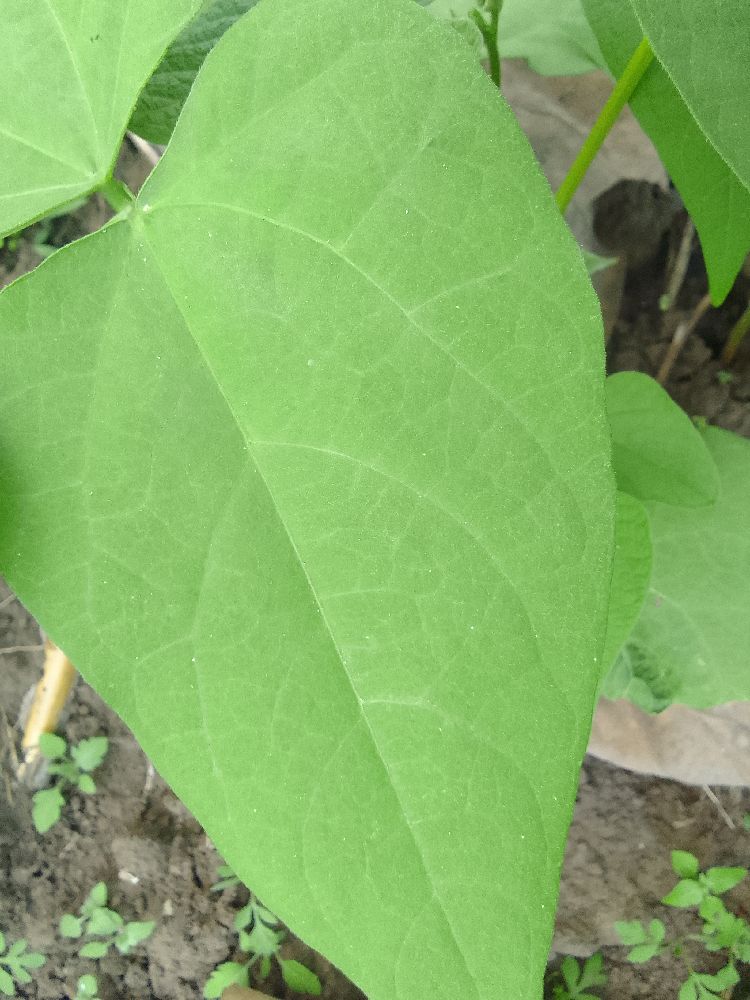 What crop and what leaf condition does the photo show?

common bean, healthy
